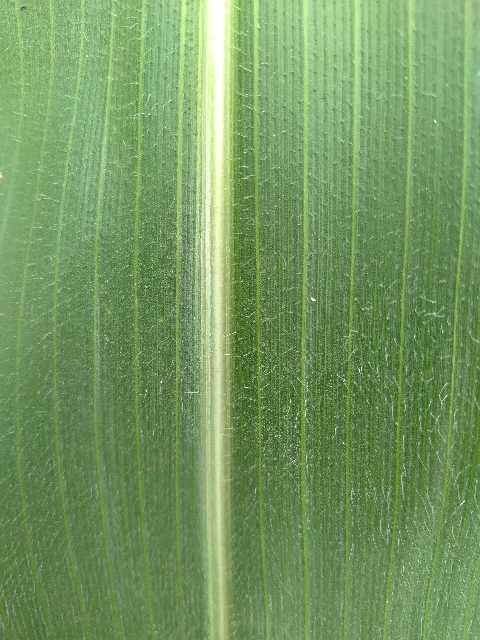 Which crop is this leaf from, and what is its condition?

maize, healthy
